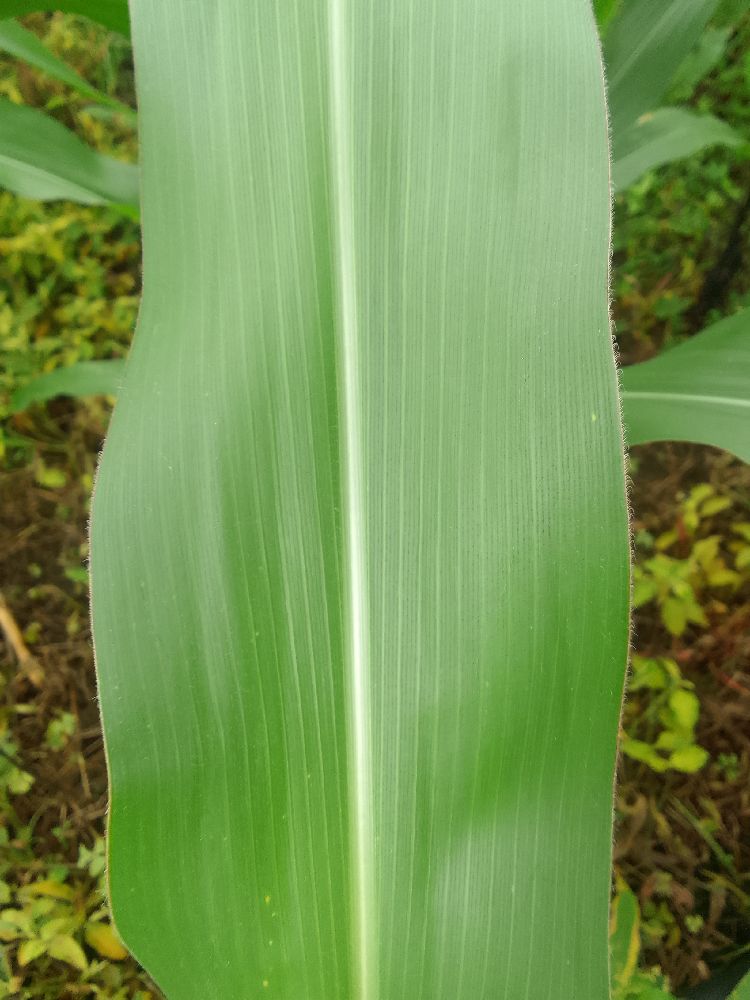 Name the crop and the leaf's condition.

maize, healthy
